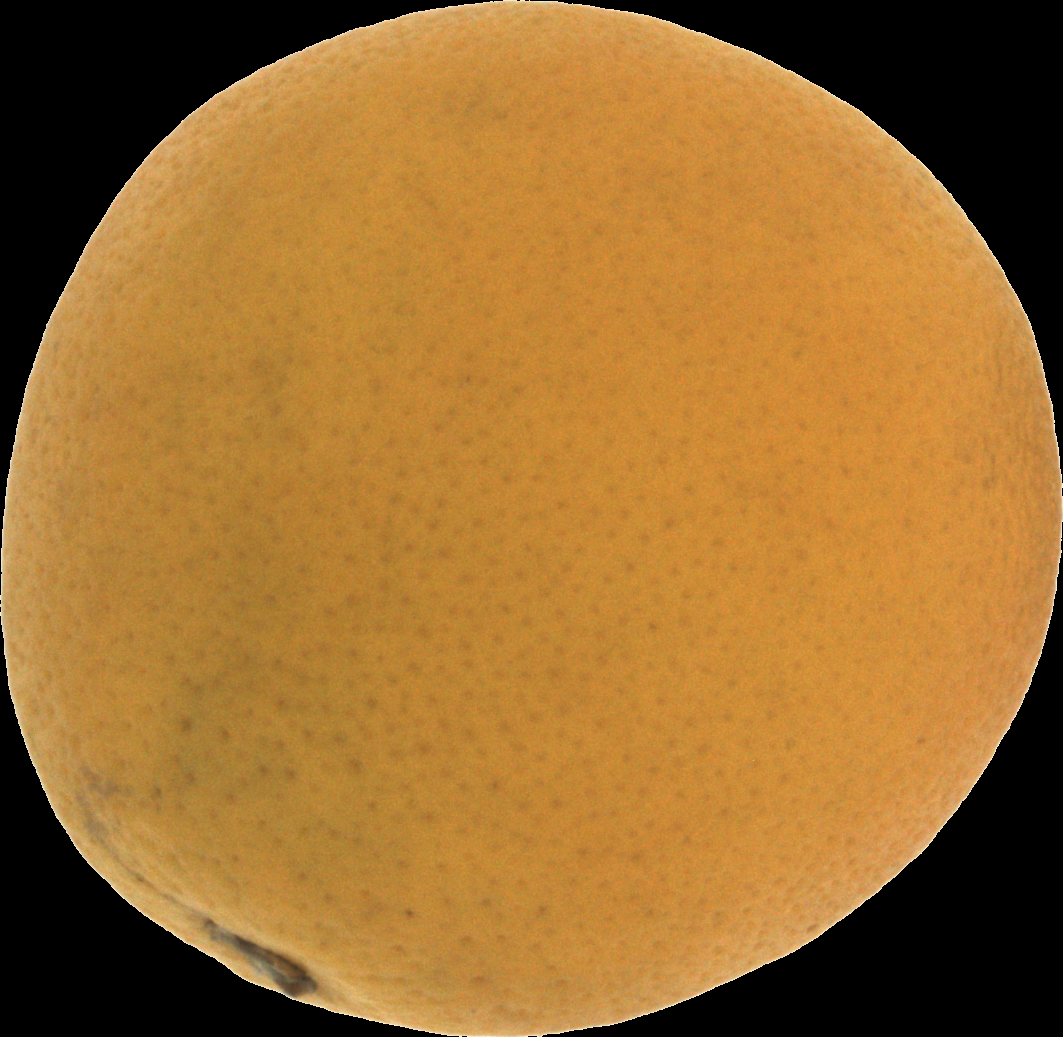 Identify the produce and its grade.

orange, bad
